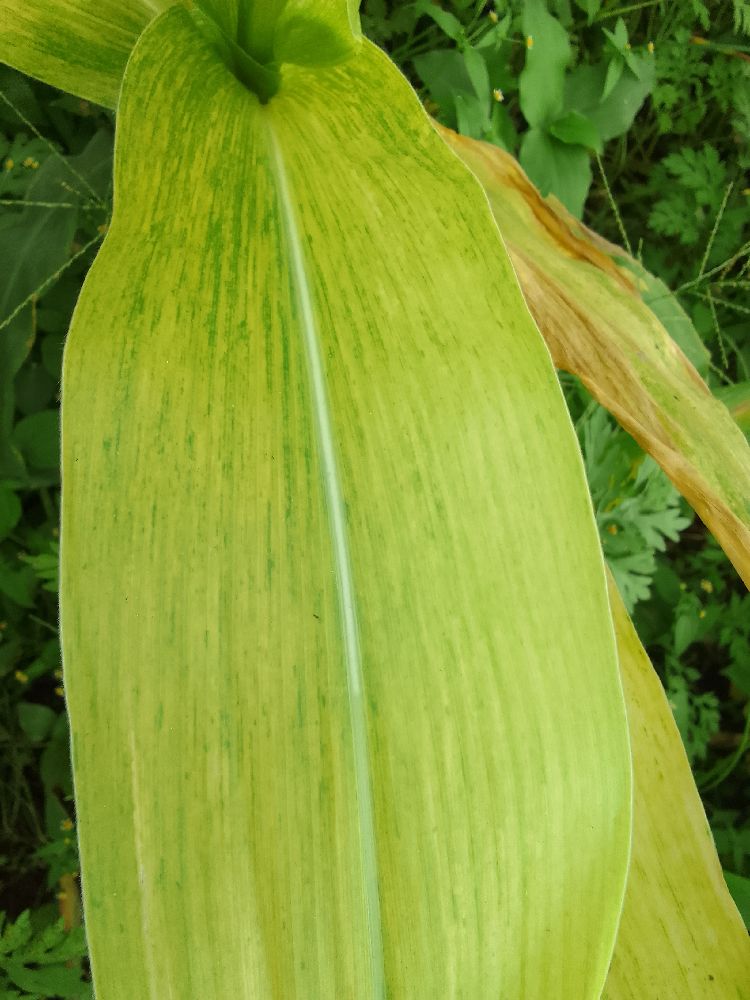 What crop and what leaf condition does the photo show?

maize, maize lethal necrosis
